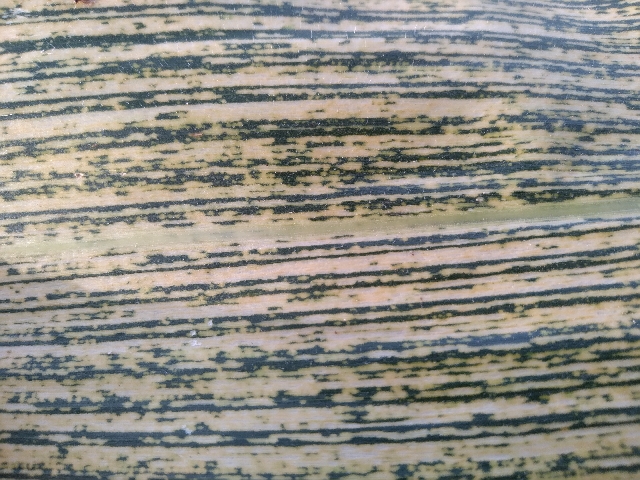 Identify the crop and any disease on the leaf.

maize, maize streak virus
